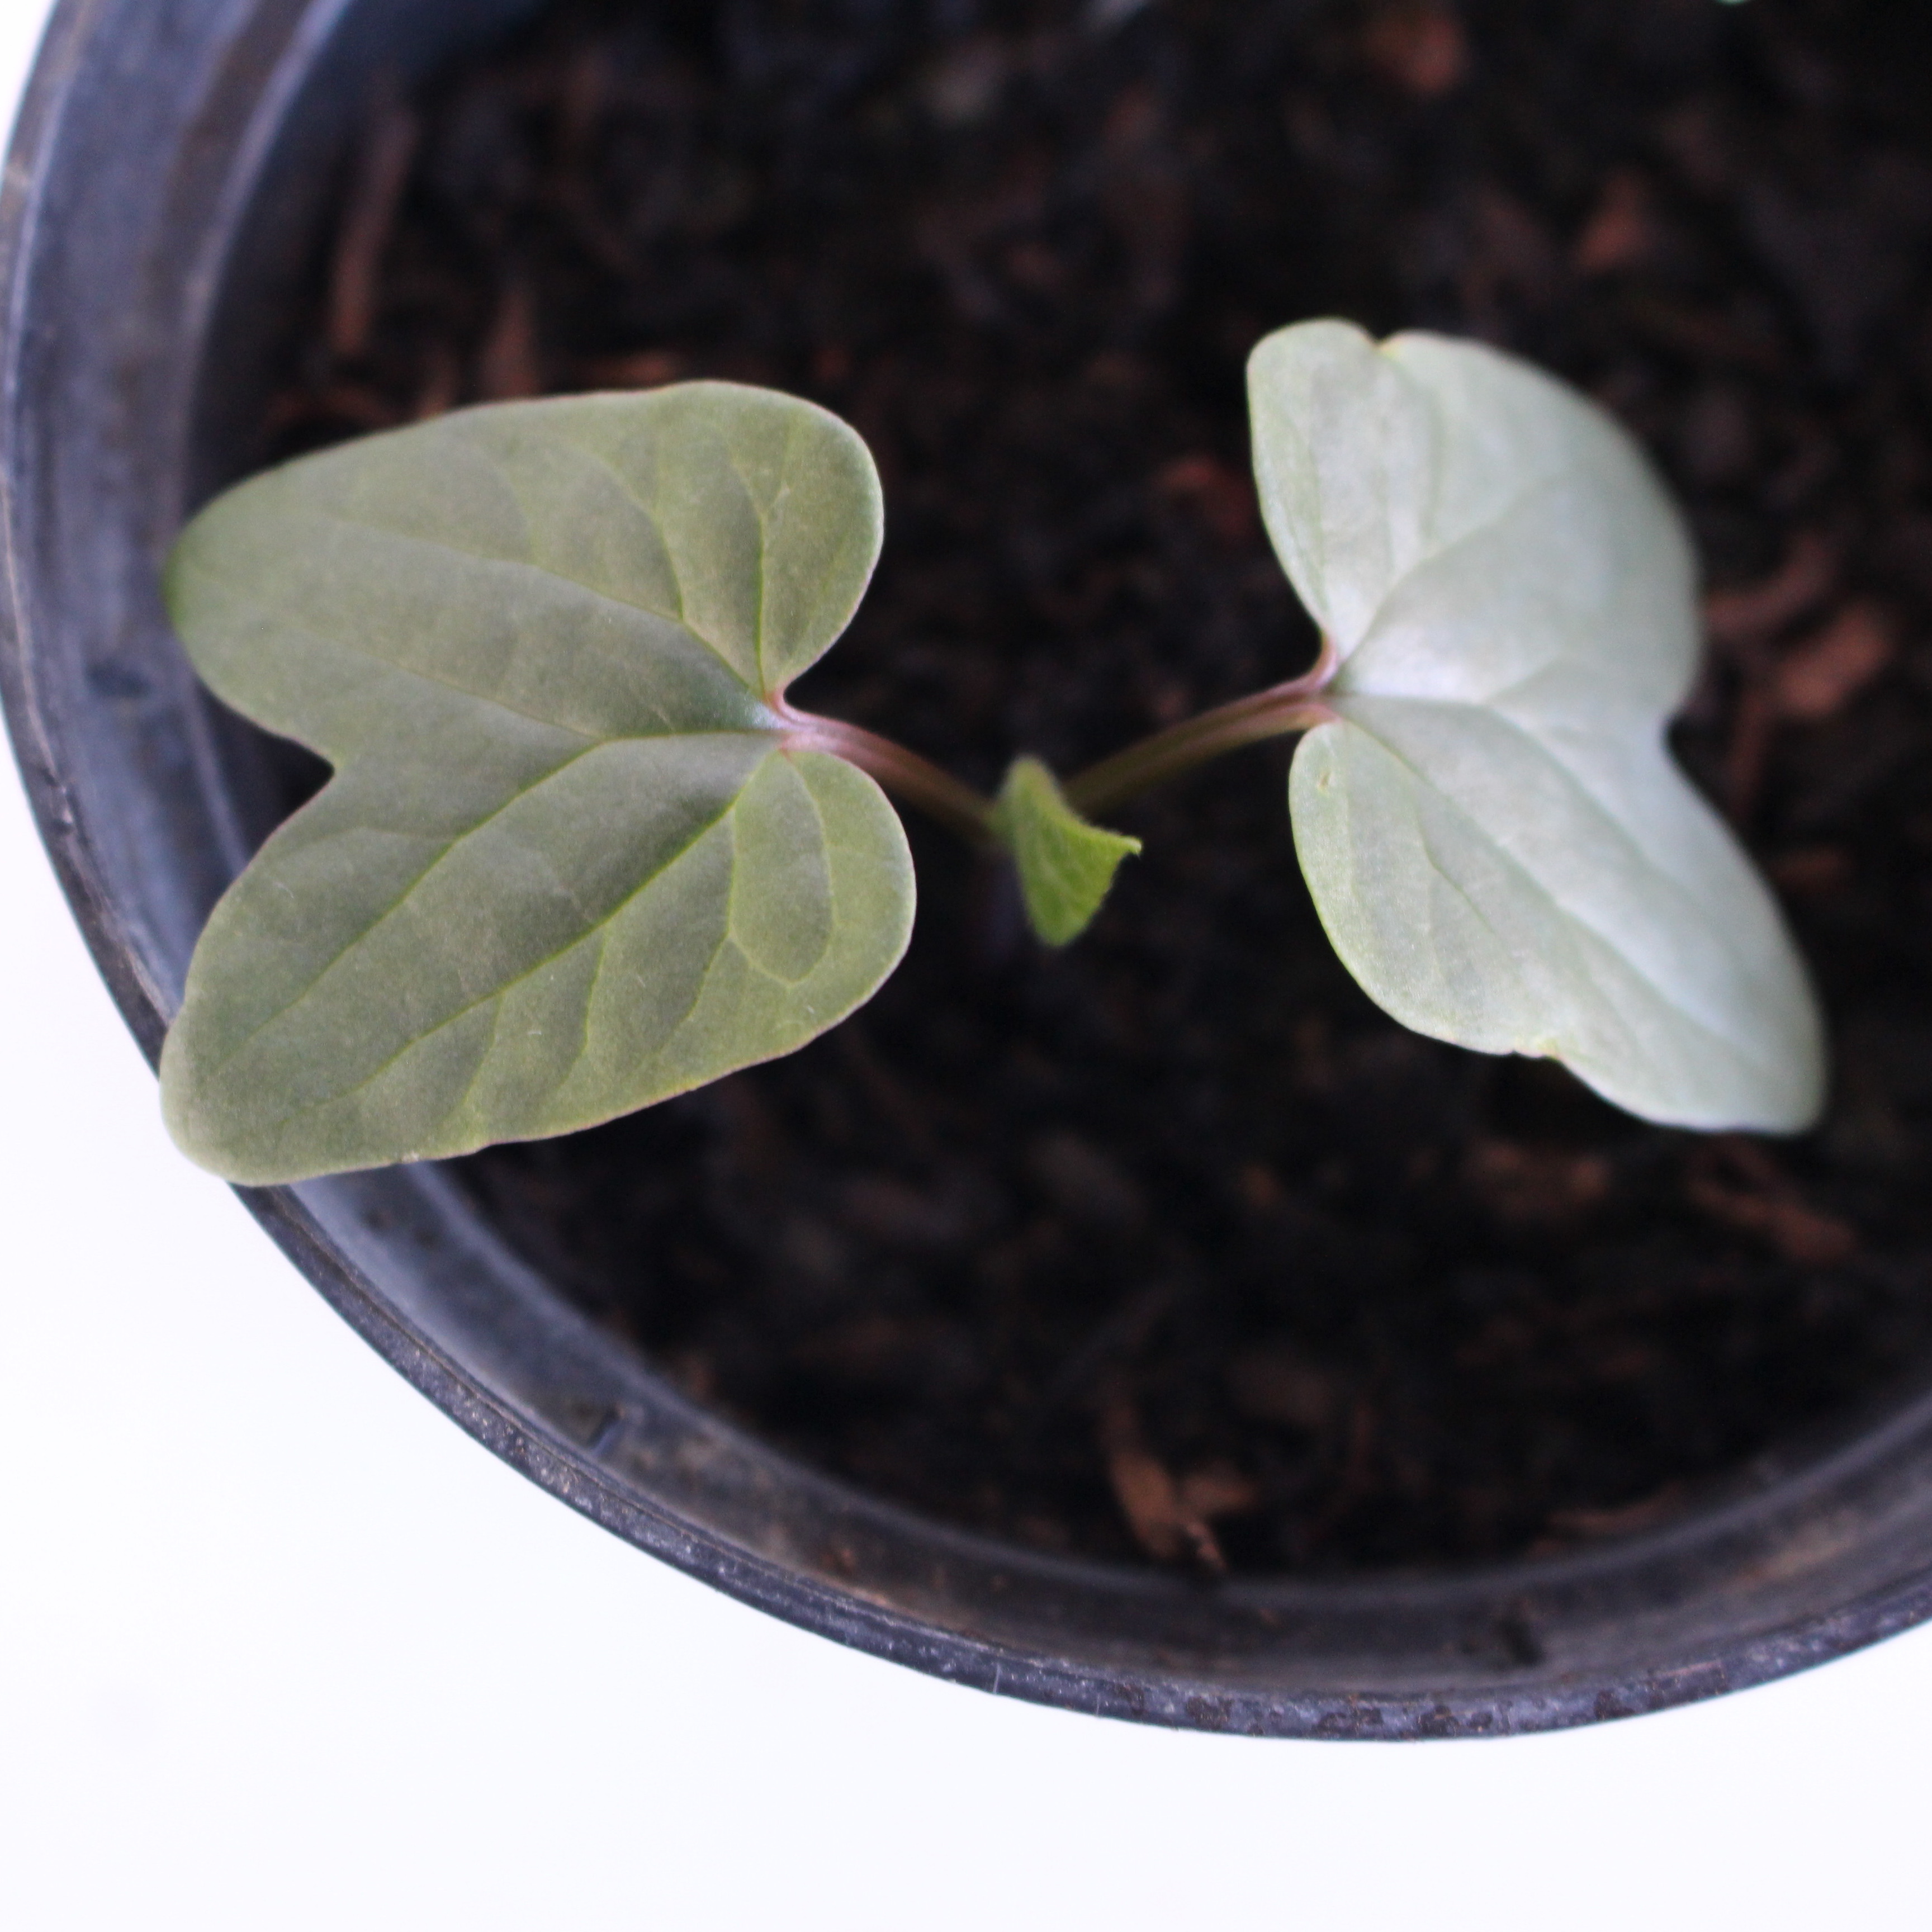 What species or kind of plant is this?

Convolvulus arvensis
